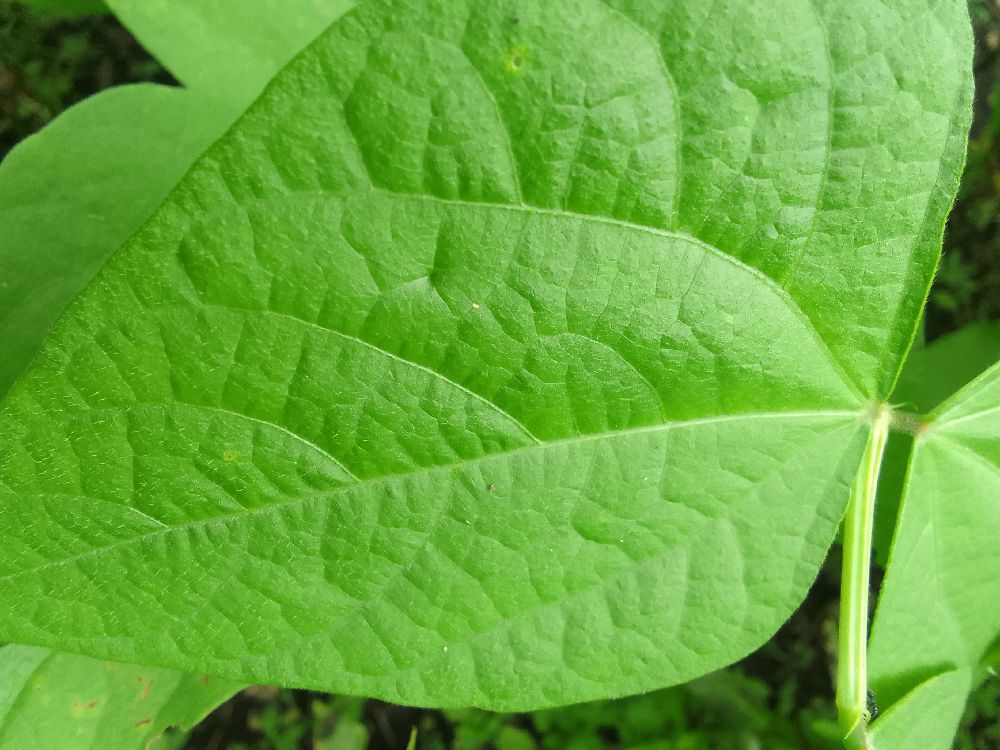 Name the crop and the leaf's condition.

common bean, healthy
